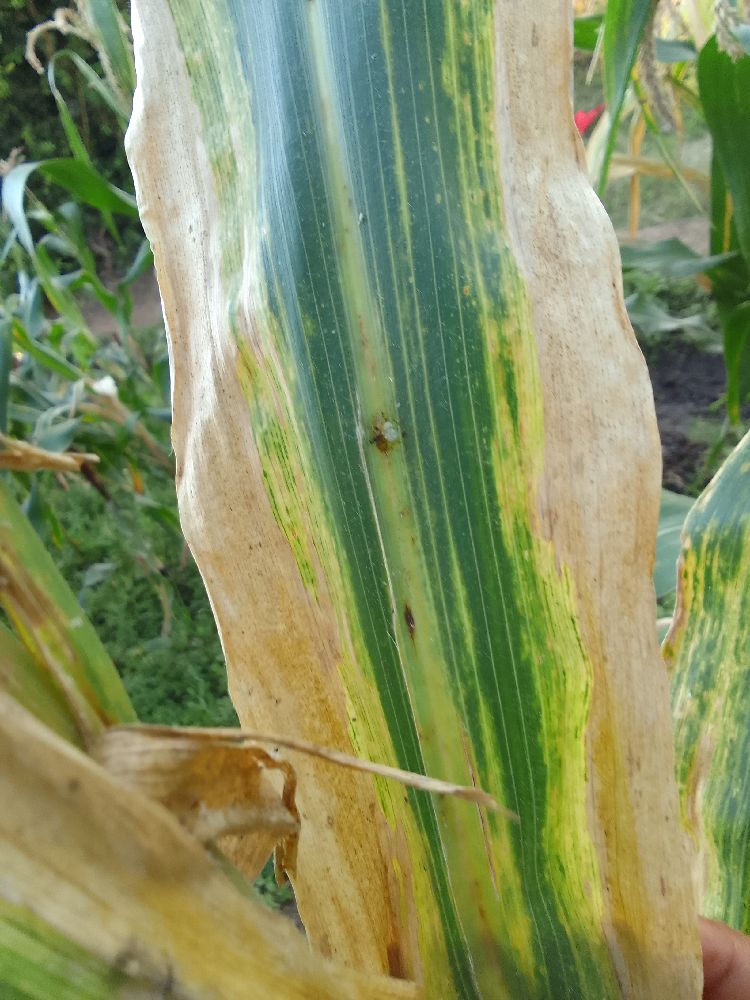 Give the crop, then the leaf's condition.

maize, maize lethal necrosis
